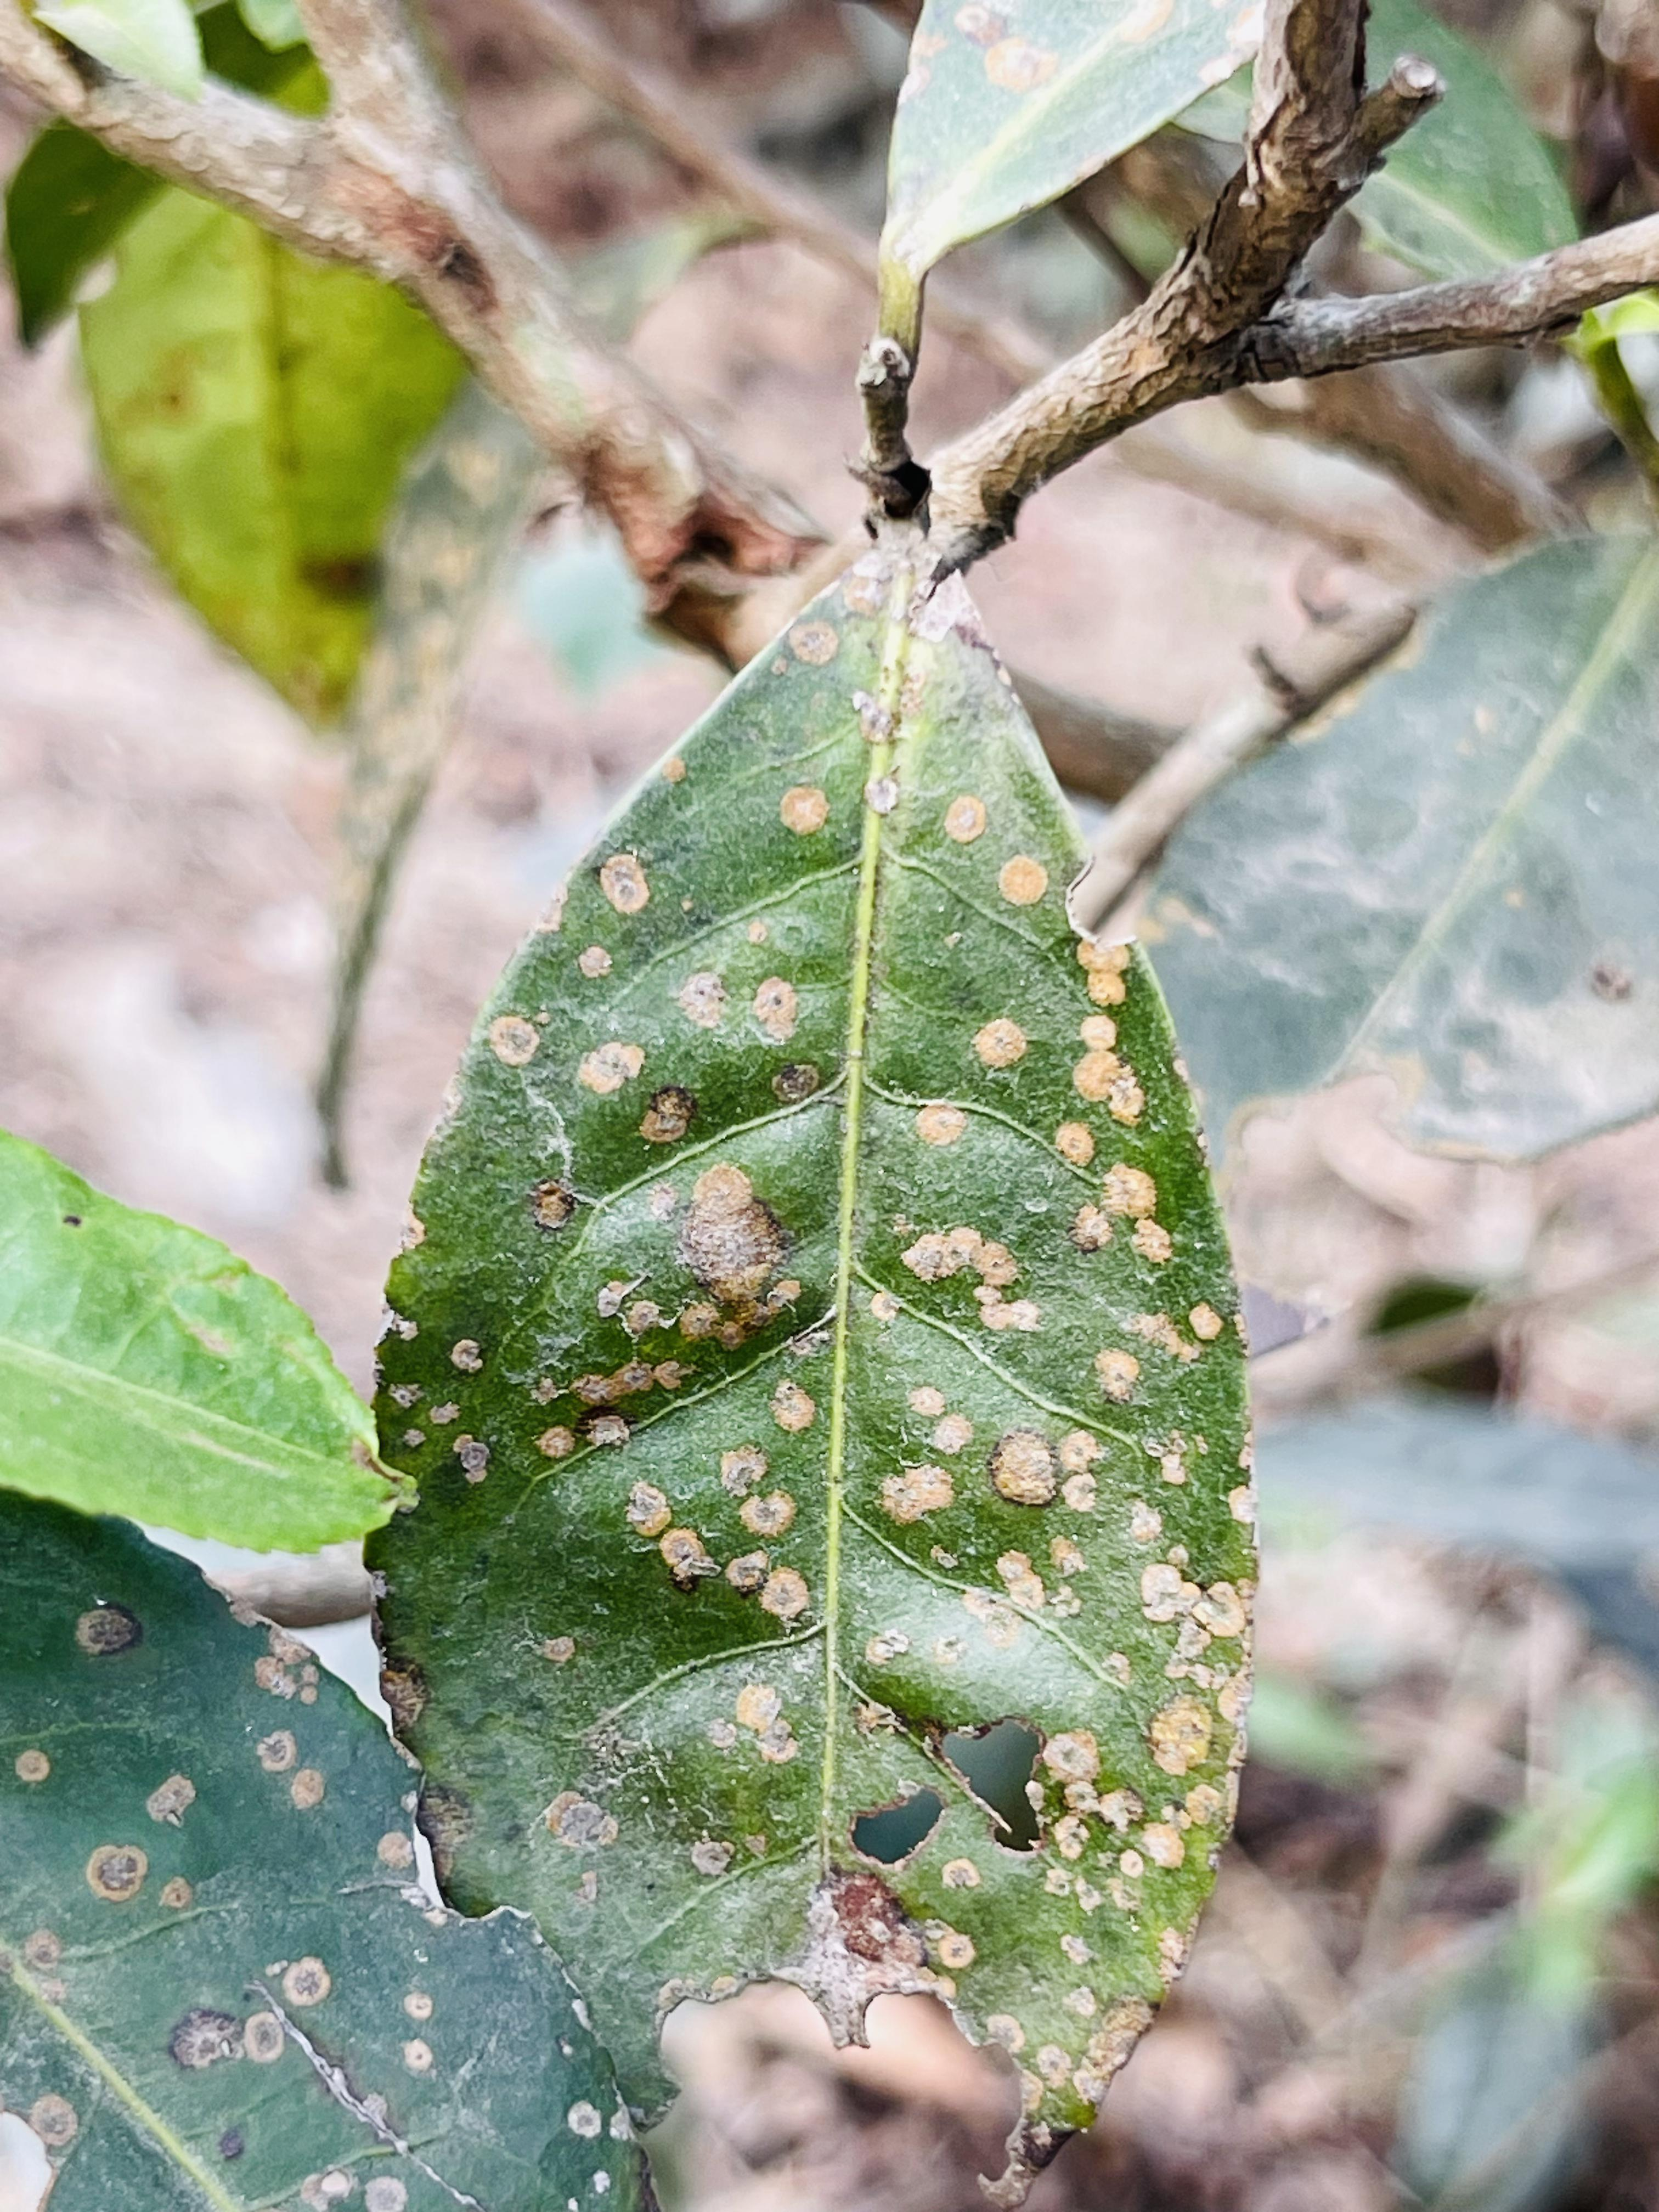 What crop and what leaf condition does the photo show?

tea, red rust
